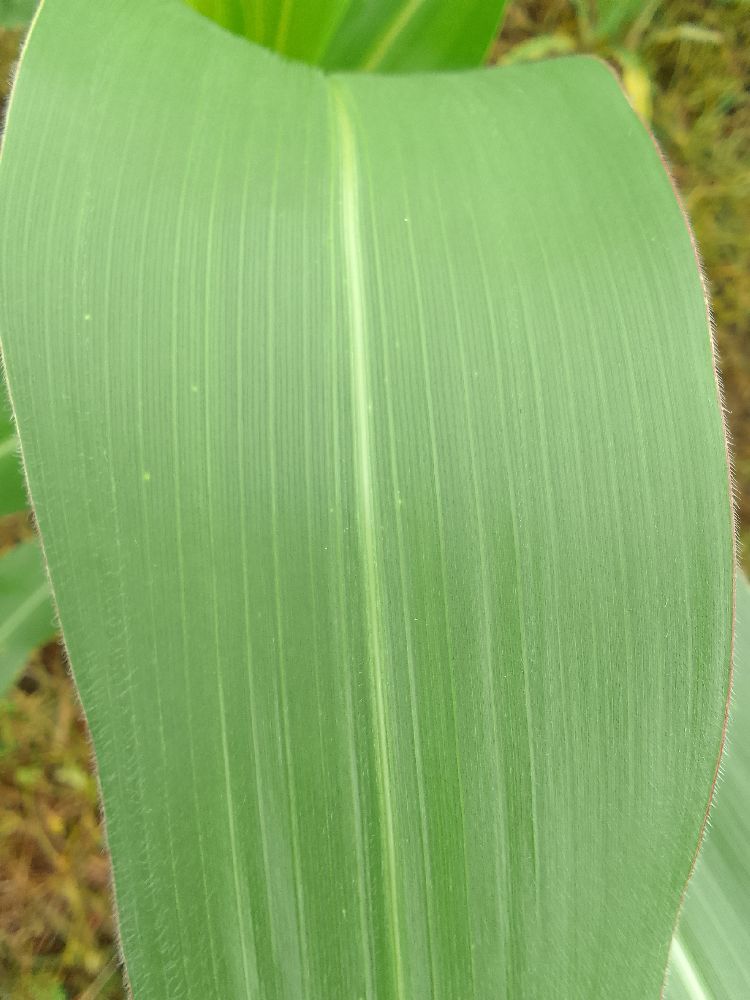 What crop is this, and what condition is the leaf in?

maize, healthy
